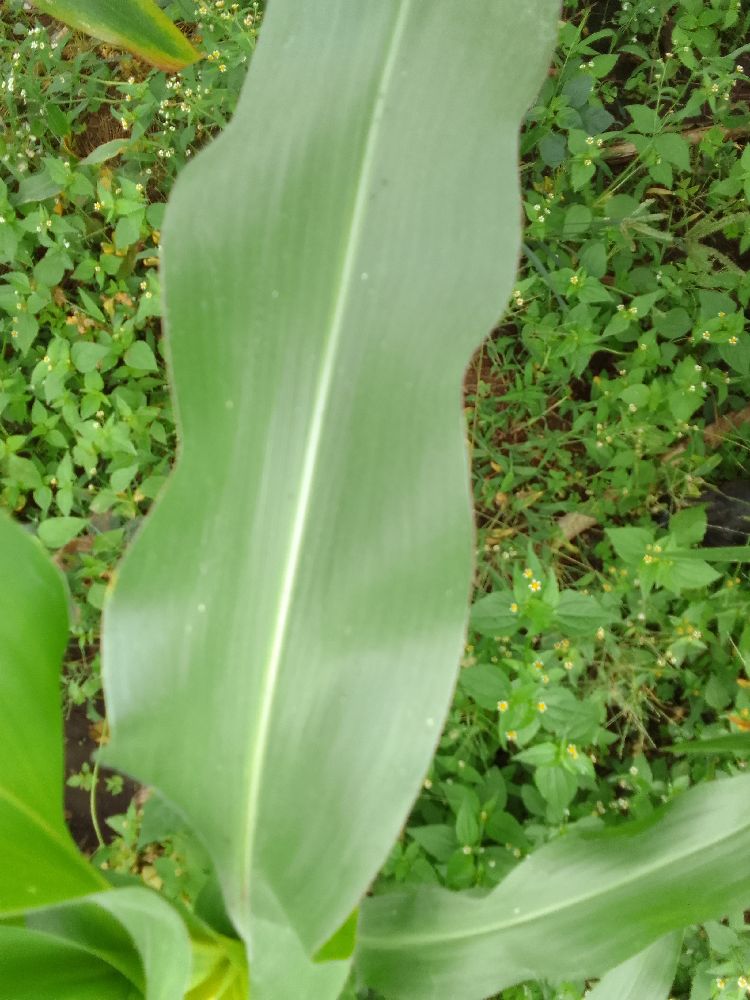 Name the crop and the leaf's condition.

maize, healthy
